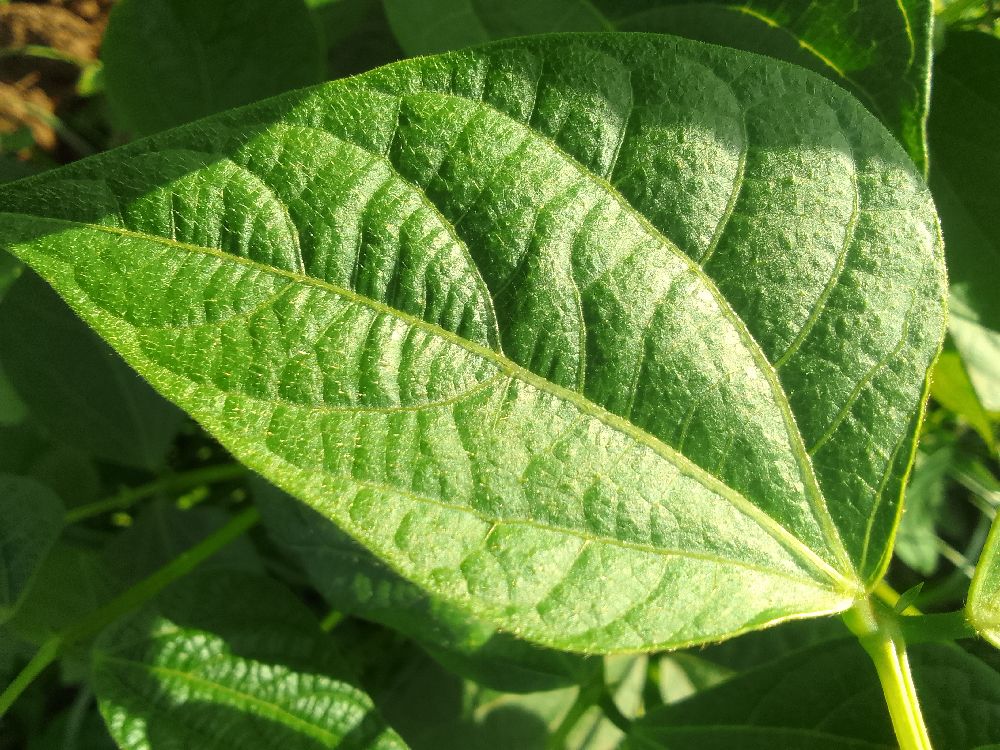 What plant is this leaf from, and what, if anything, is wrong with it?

common bean, healthy
